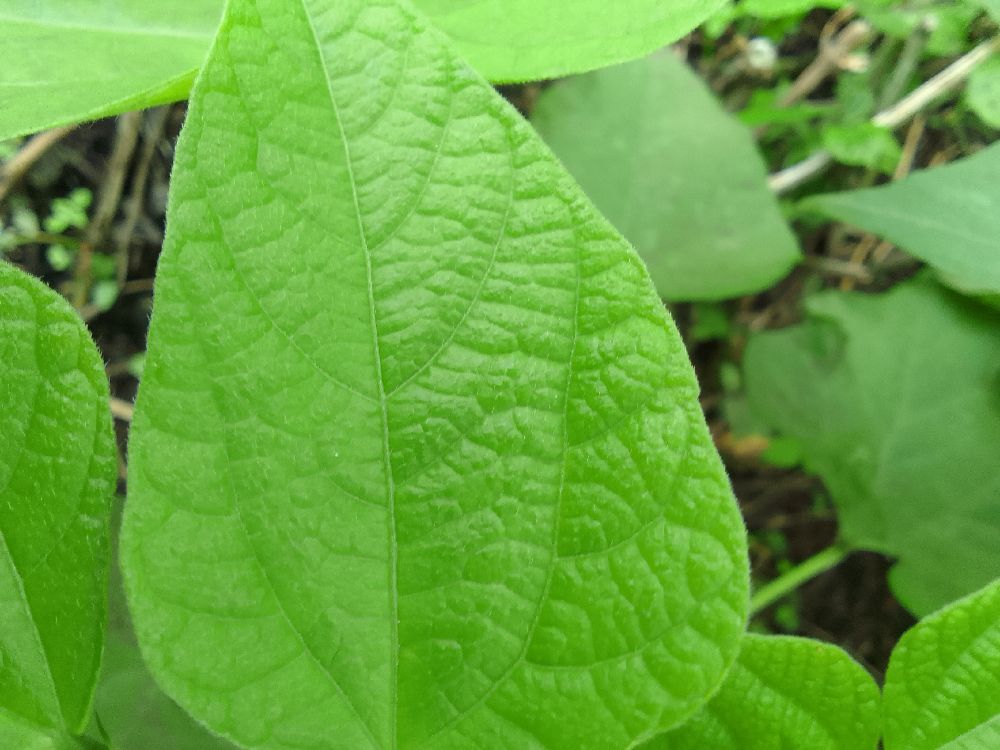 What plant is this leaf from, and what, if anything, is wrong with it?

common bean, healthy
